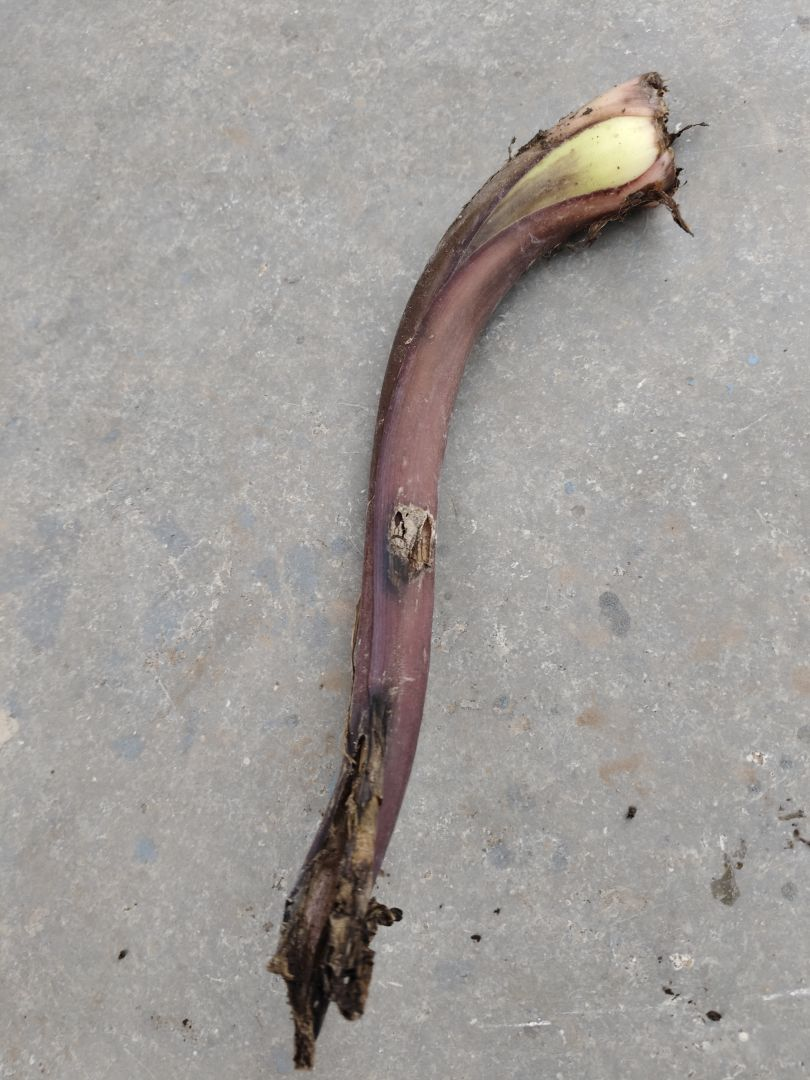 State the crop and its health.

taro, root rot
